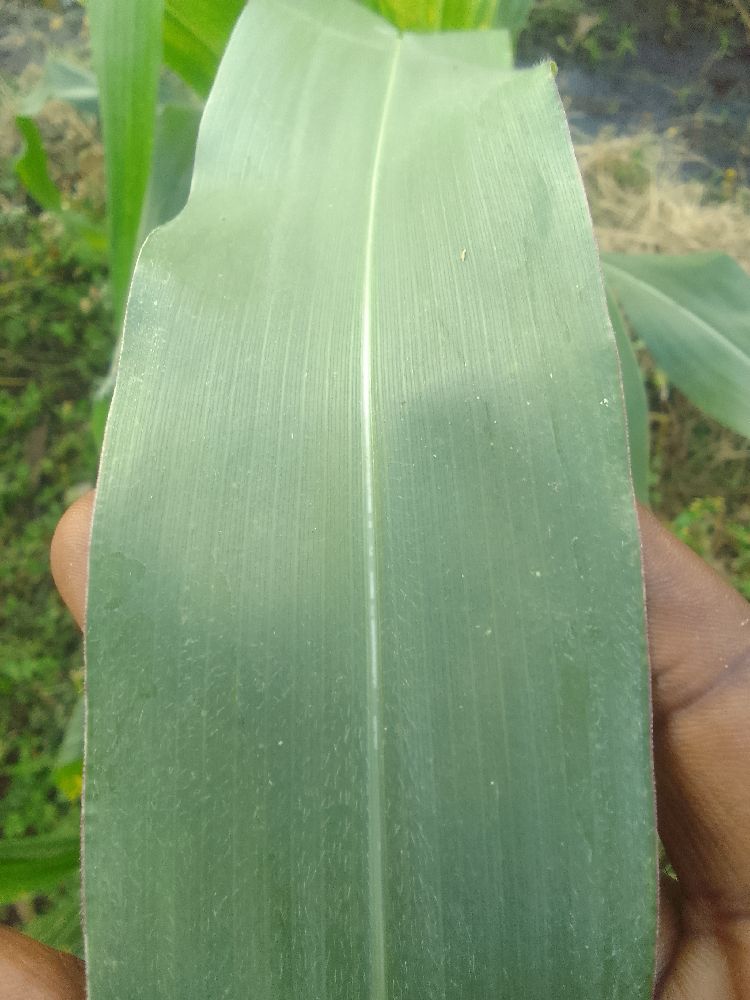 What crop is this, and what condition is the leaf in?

maize, healthy
